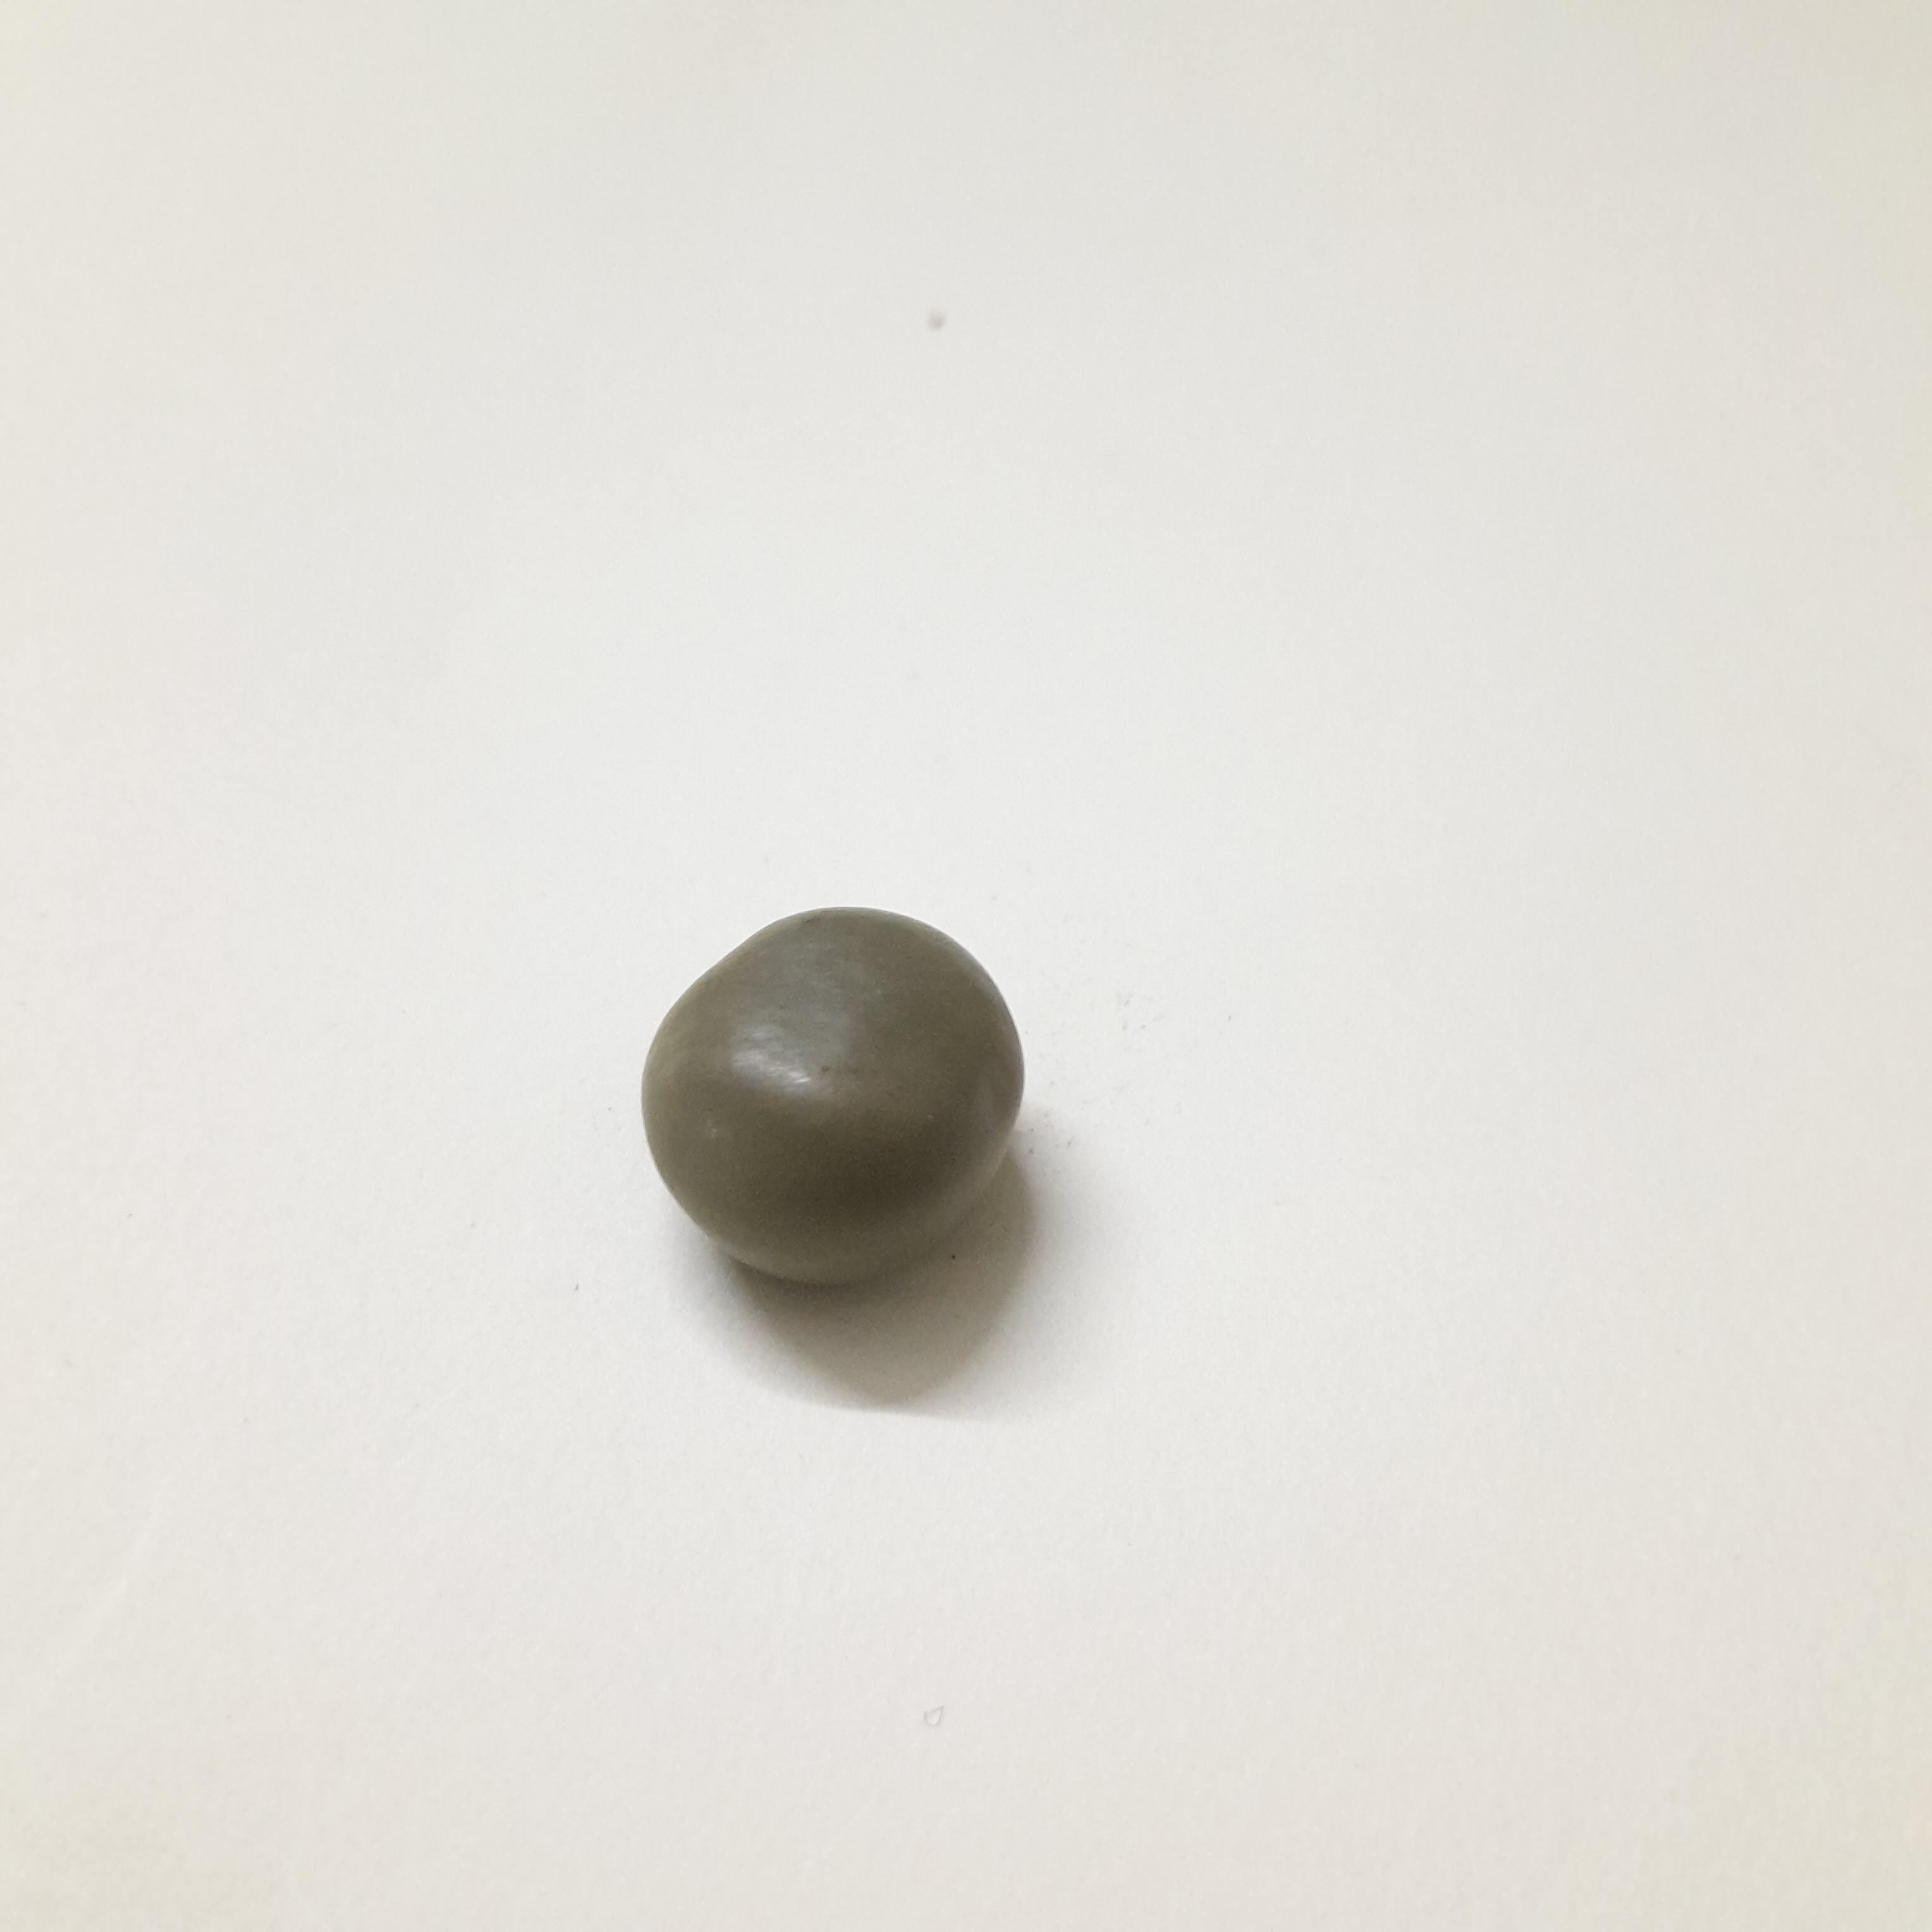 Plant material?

sagargota
